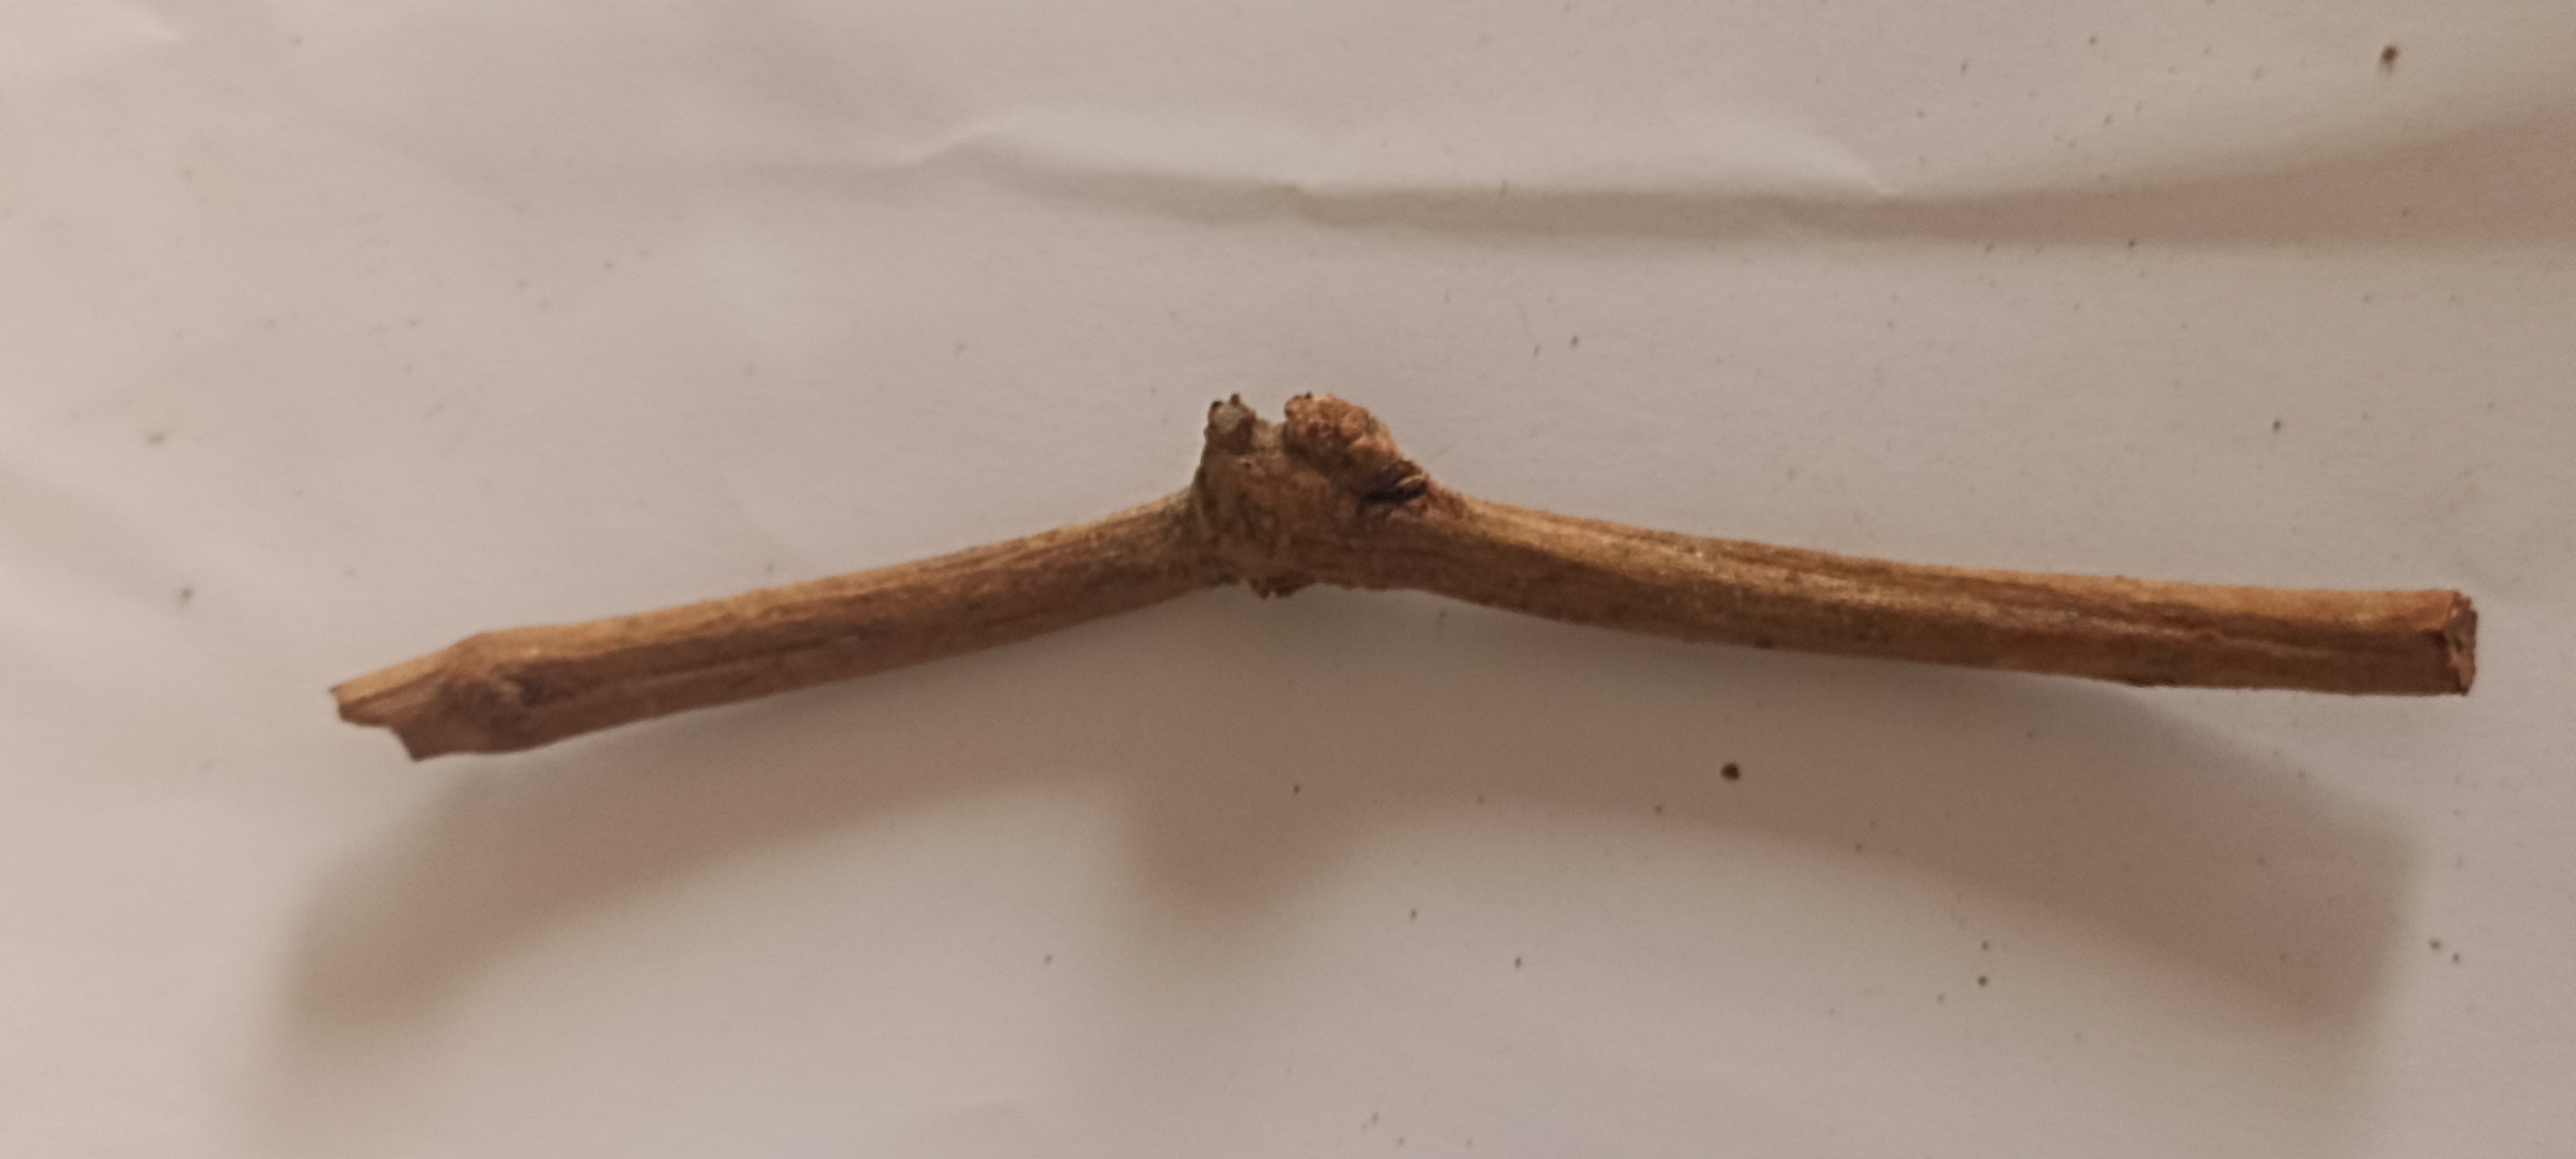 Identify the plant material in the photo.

manjistha
